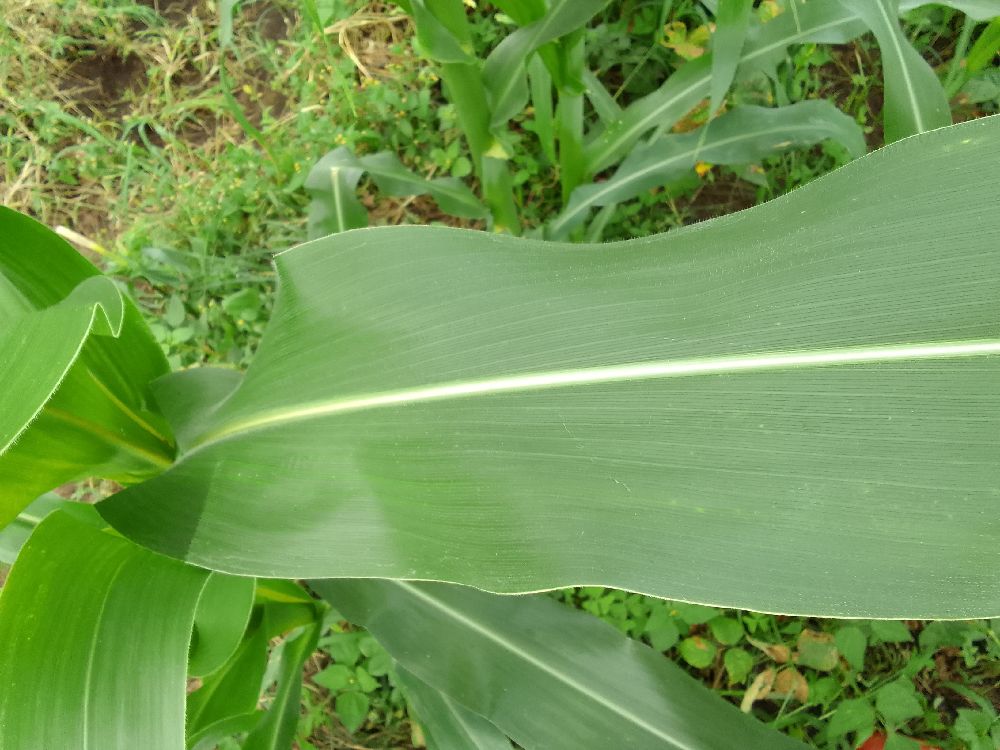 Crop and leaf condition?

maize, healthy
